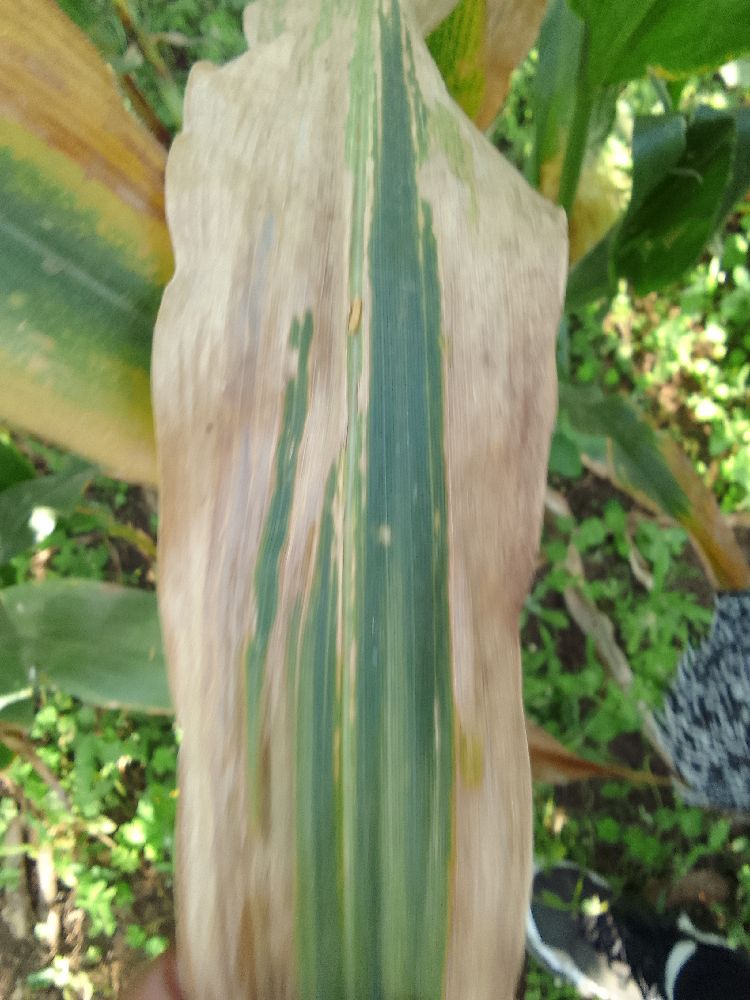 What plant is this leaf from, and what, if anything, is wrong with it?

maize, maize lethal necrosis
